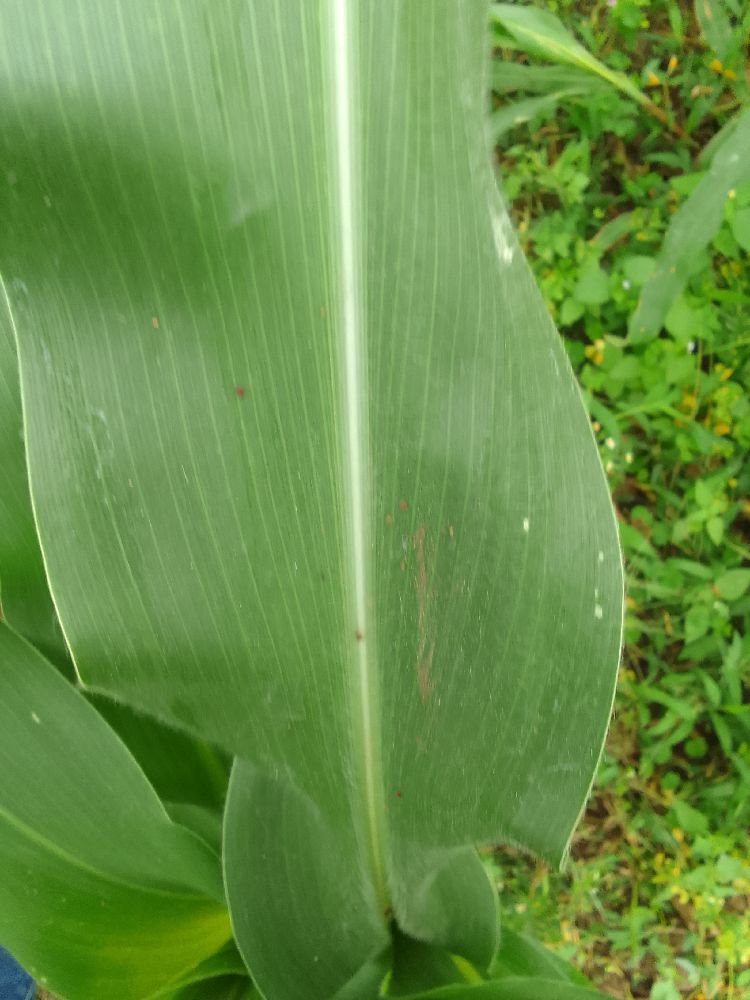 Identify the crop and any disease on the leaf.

maize, healthy
